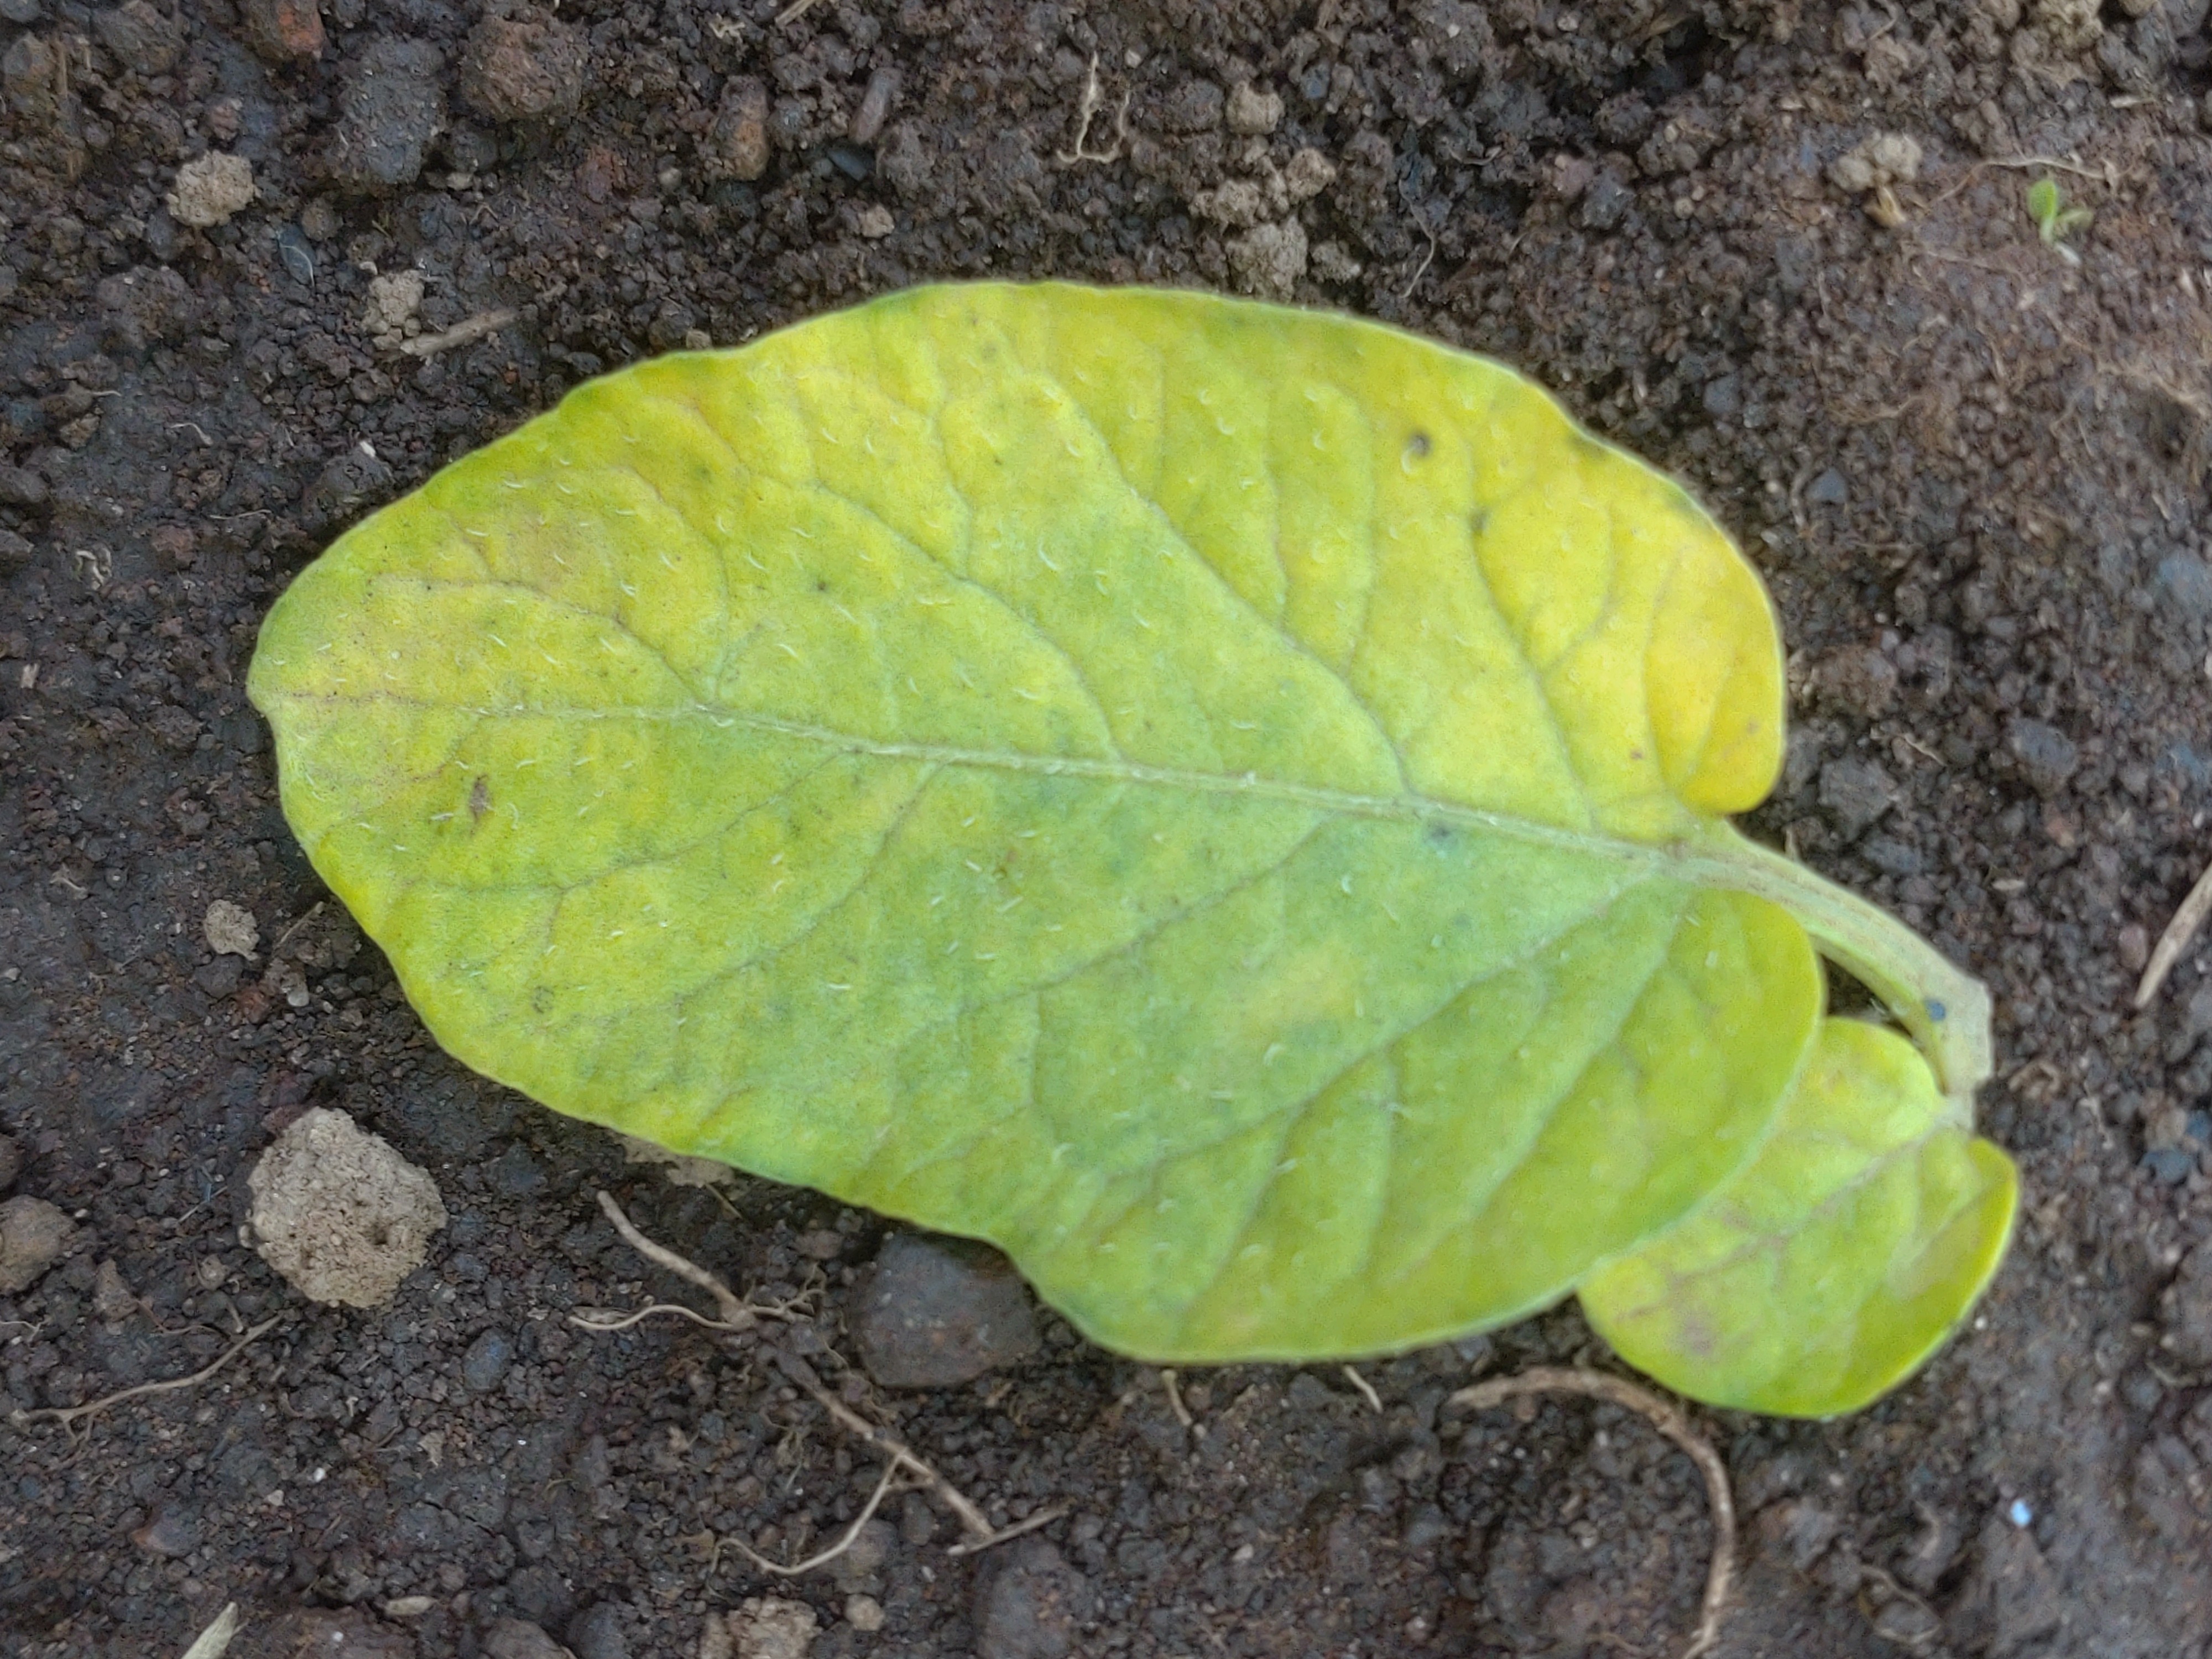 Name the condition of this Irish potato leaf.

late blight
